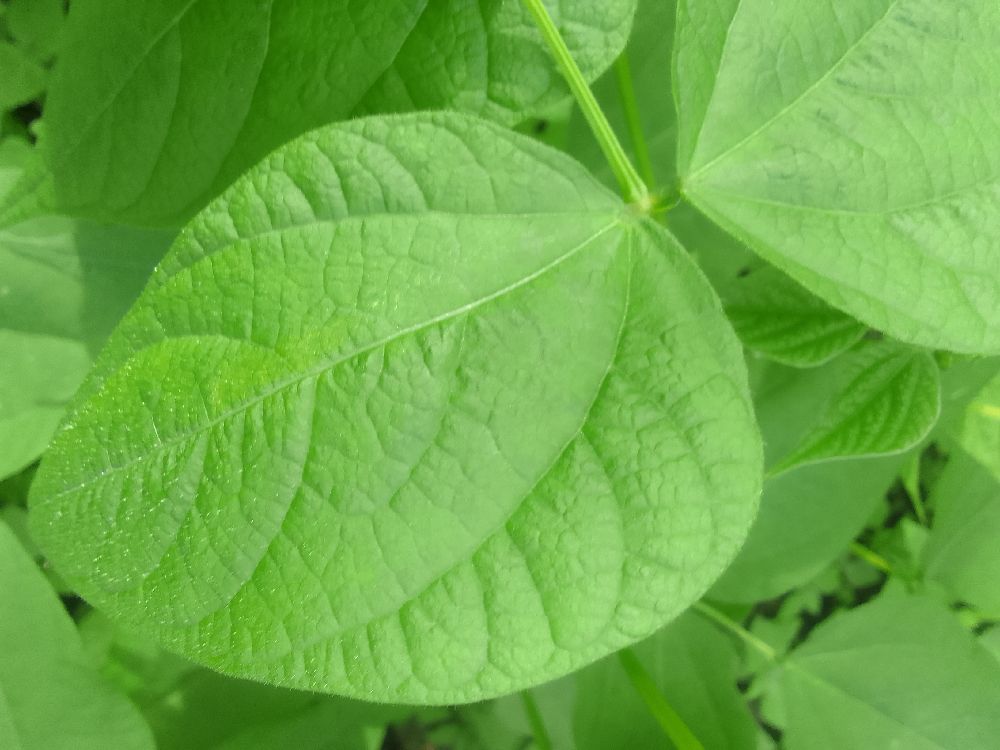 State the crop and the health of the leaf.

common bean, healthy
